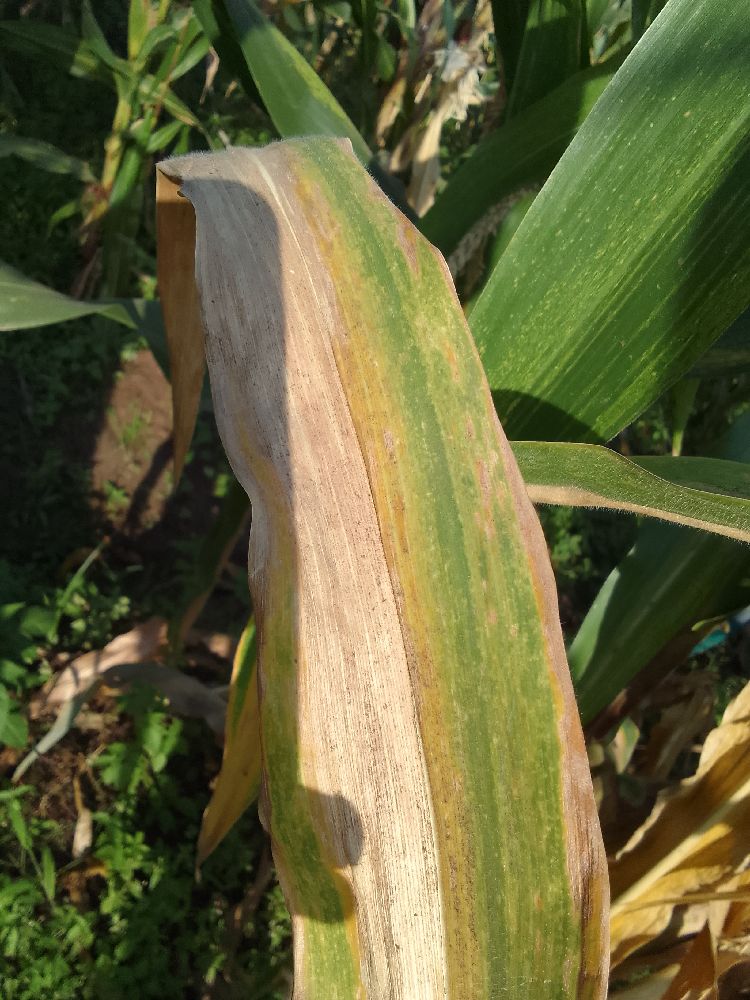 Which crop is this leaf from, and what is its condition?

maize, maize lethal necrosis
